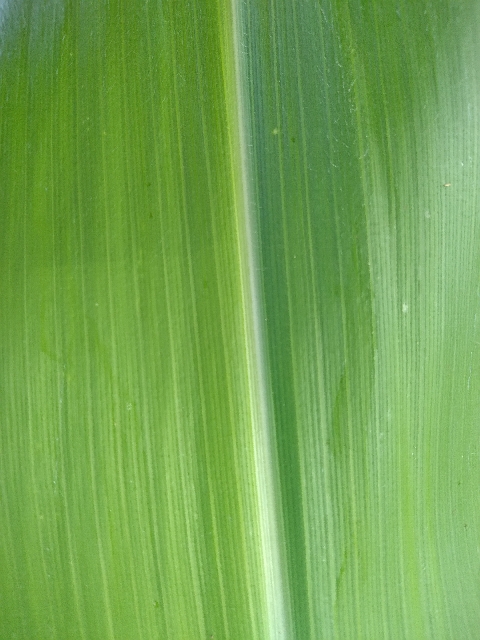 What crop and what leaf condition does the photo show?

maize, healthy
